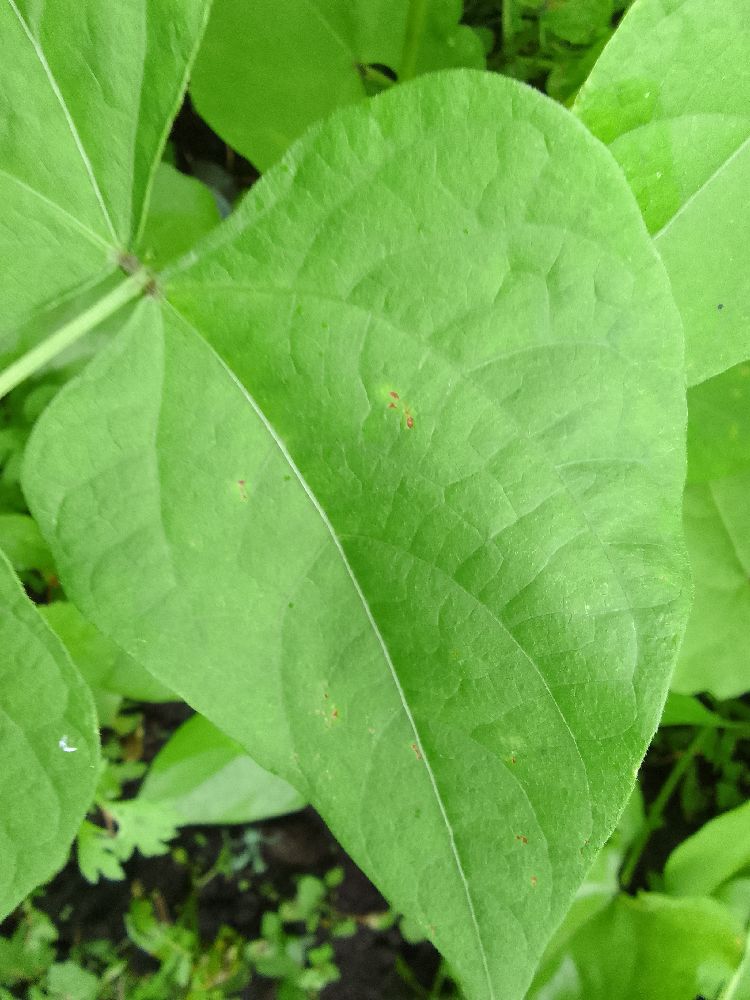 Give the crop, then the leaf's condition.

common bean, healthy
